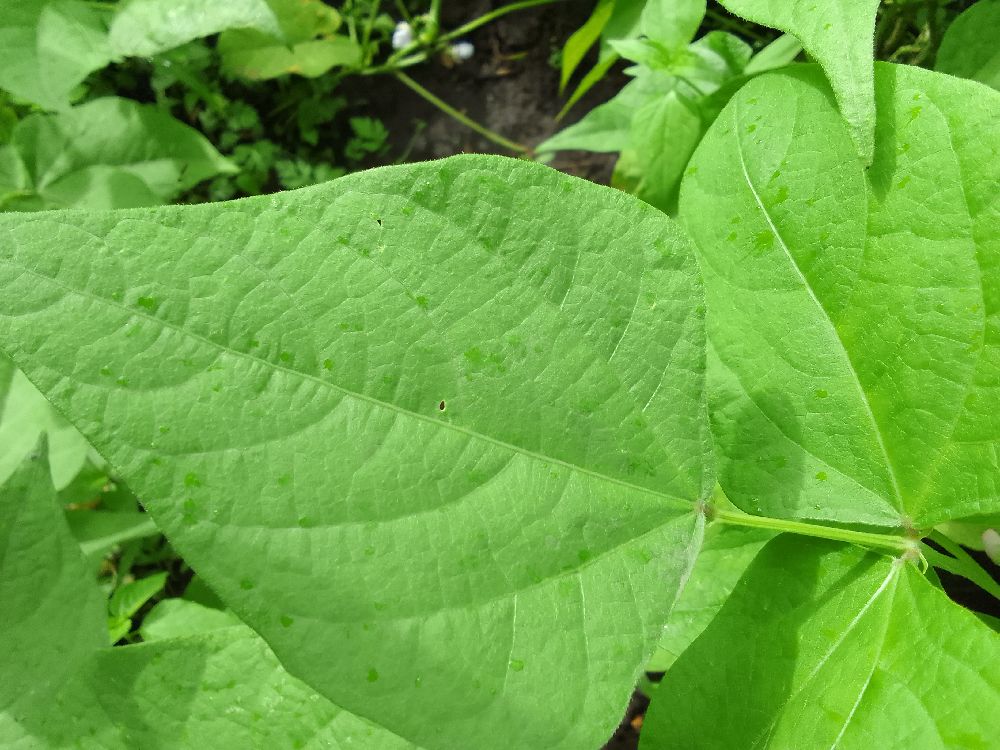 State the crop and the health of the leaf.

common bean, healthy
